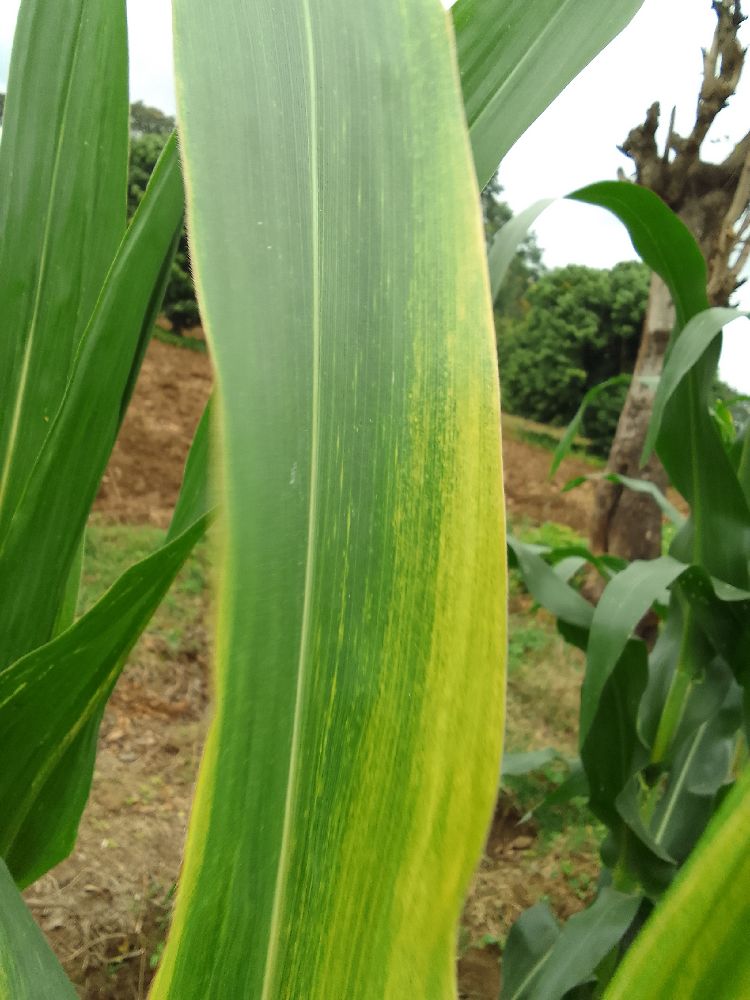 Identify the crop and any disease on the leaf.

maize, maize lethal necrosis
